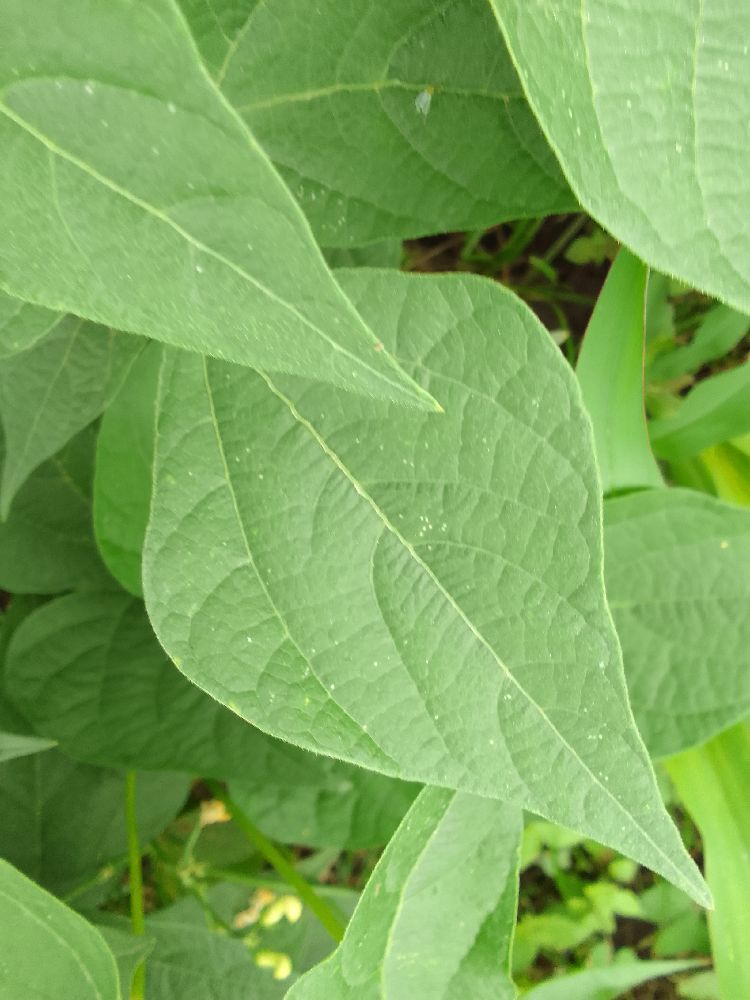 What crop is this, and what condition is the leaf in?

common bean, healthy
